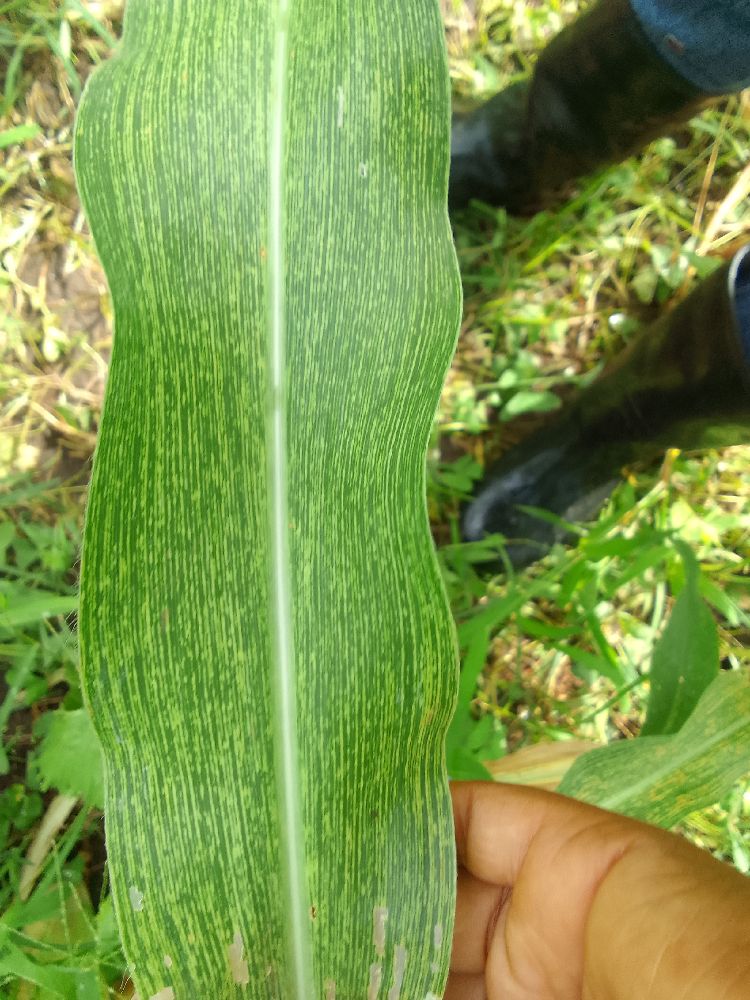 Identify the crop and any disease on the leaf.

maize, maize streak virus
